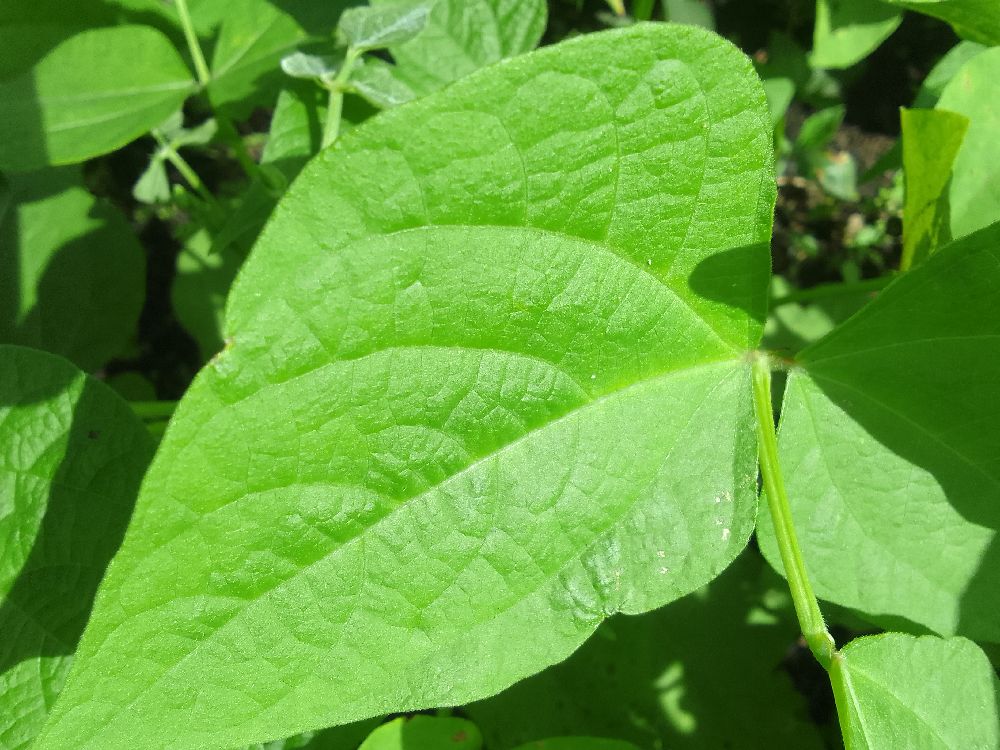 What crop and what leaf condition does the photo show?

common bean, healthy
